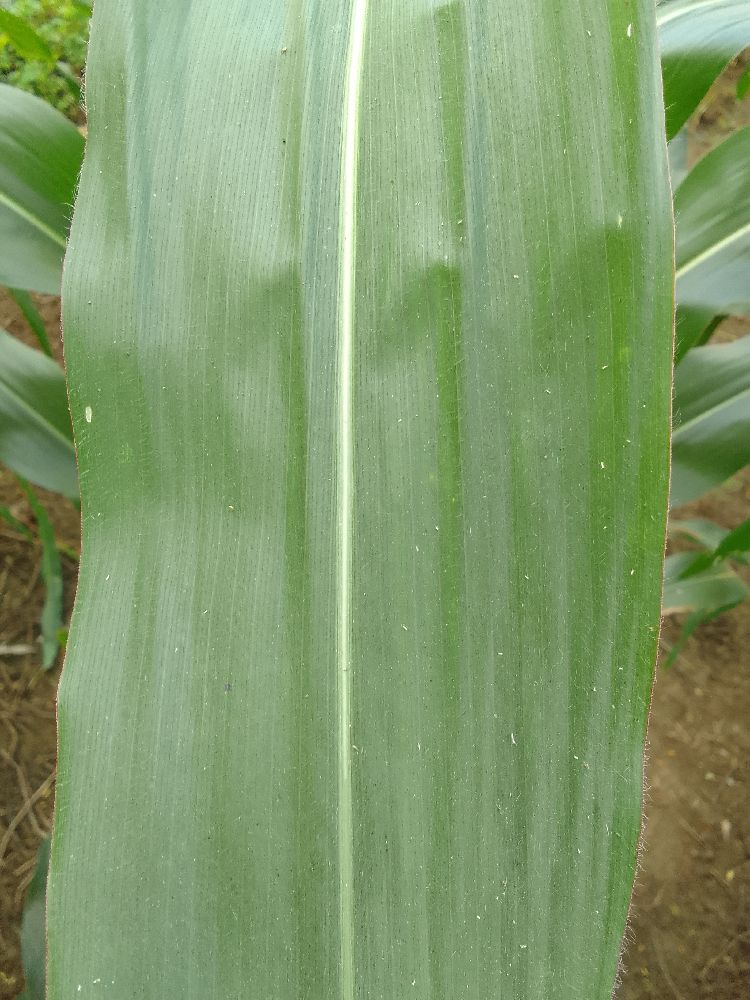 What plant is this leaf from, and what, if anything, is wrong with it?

maize, healthy
